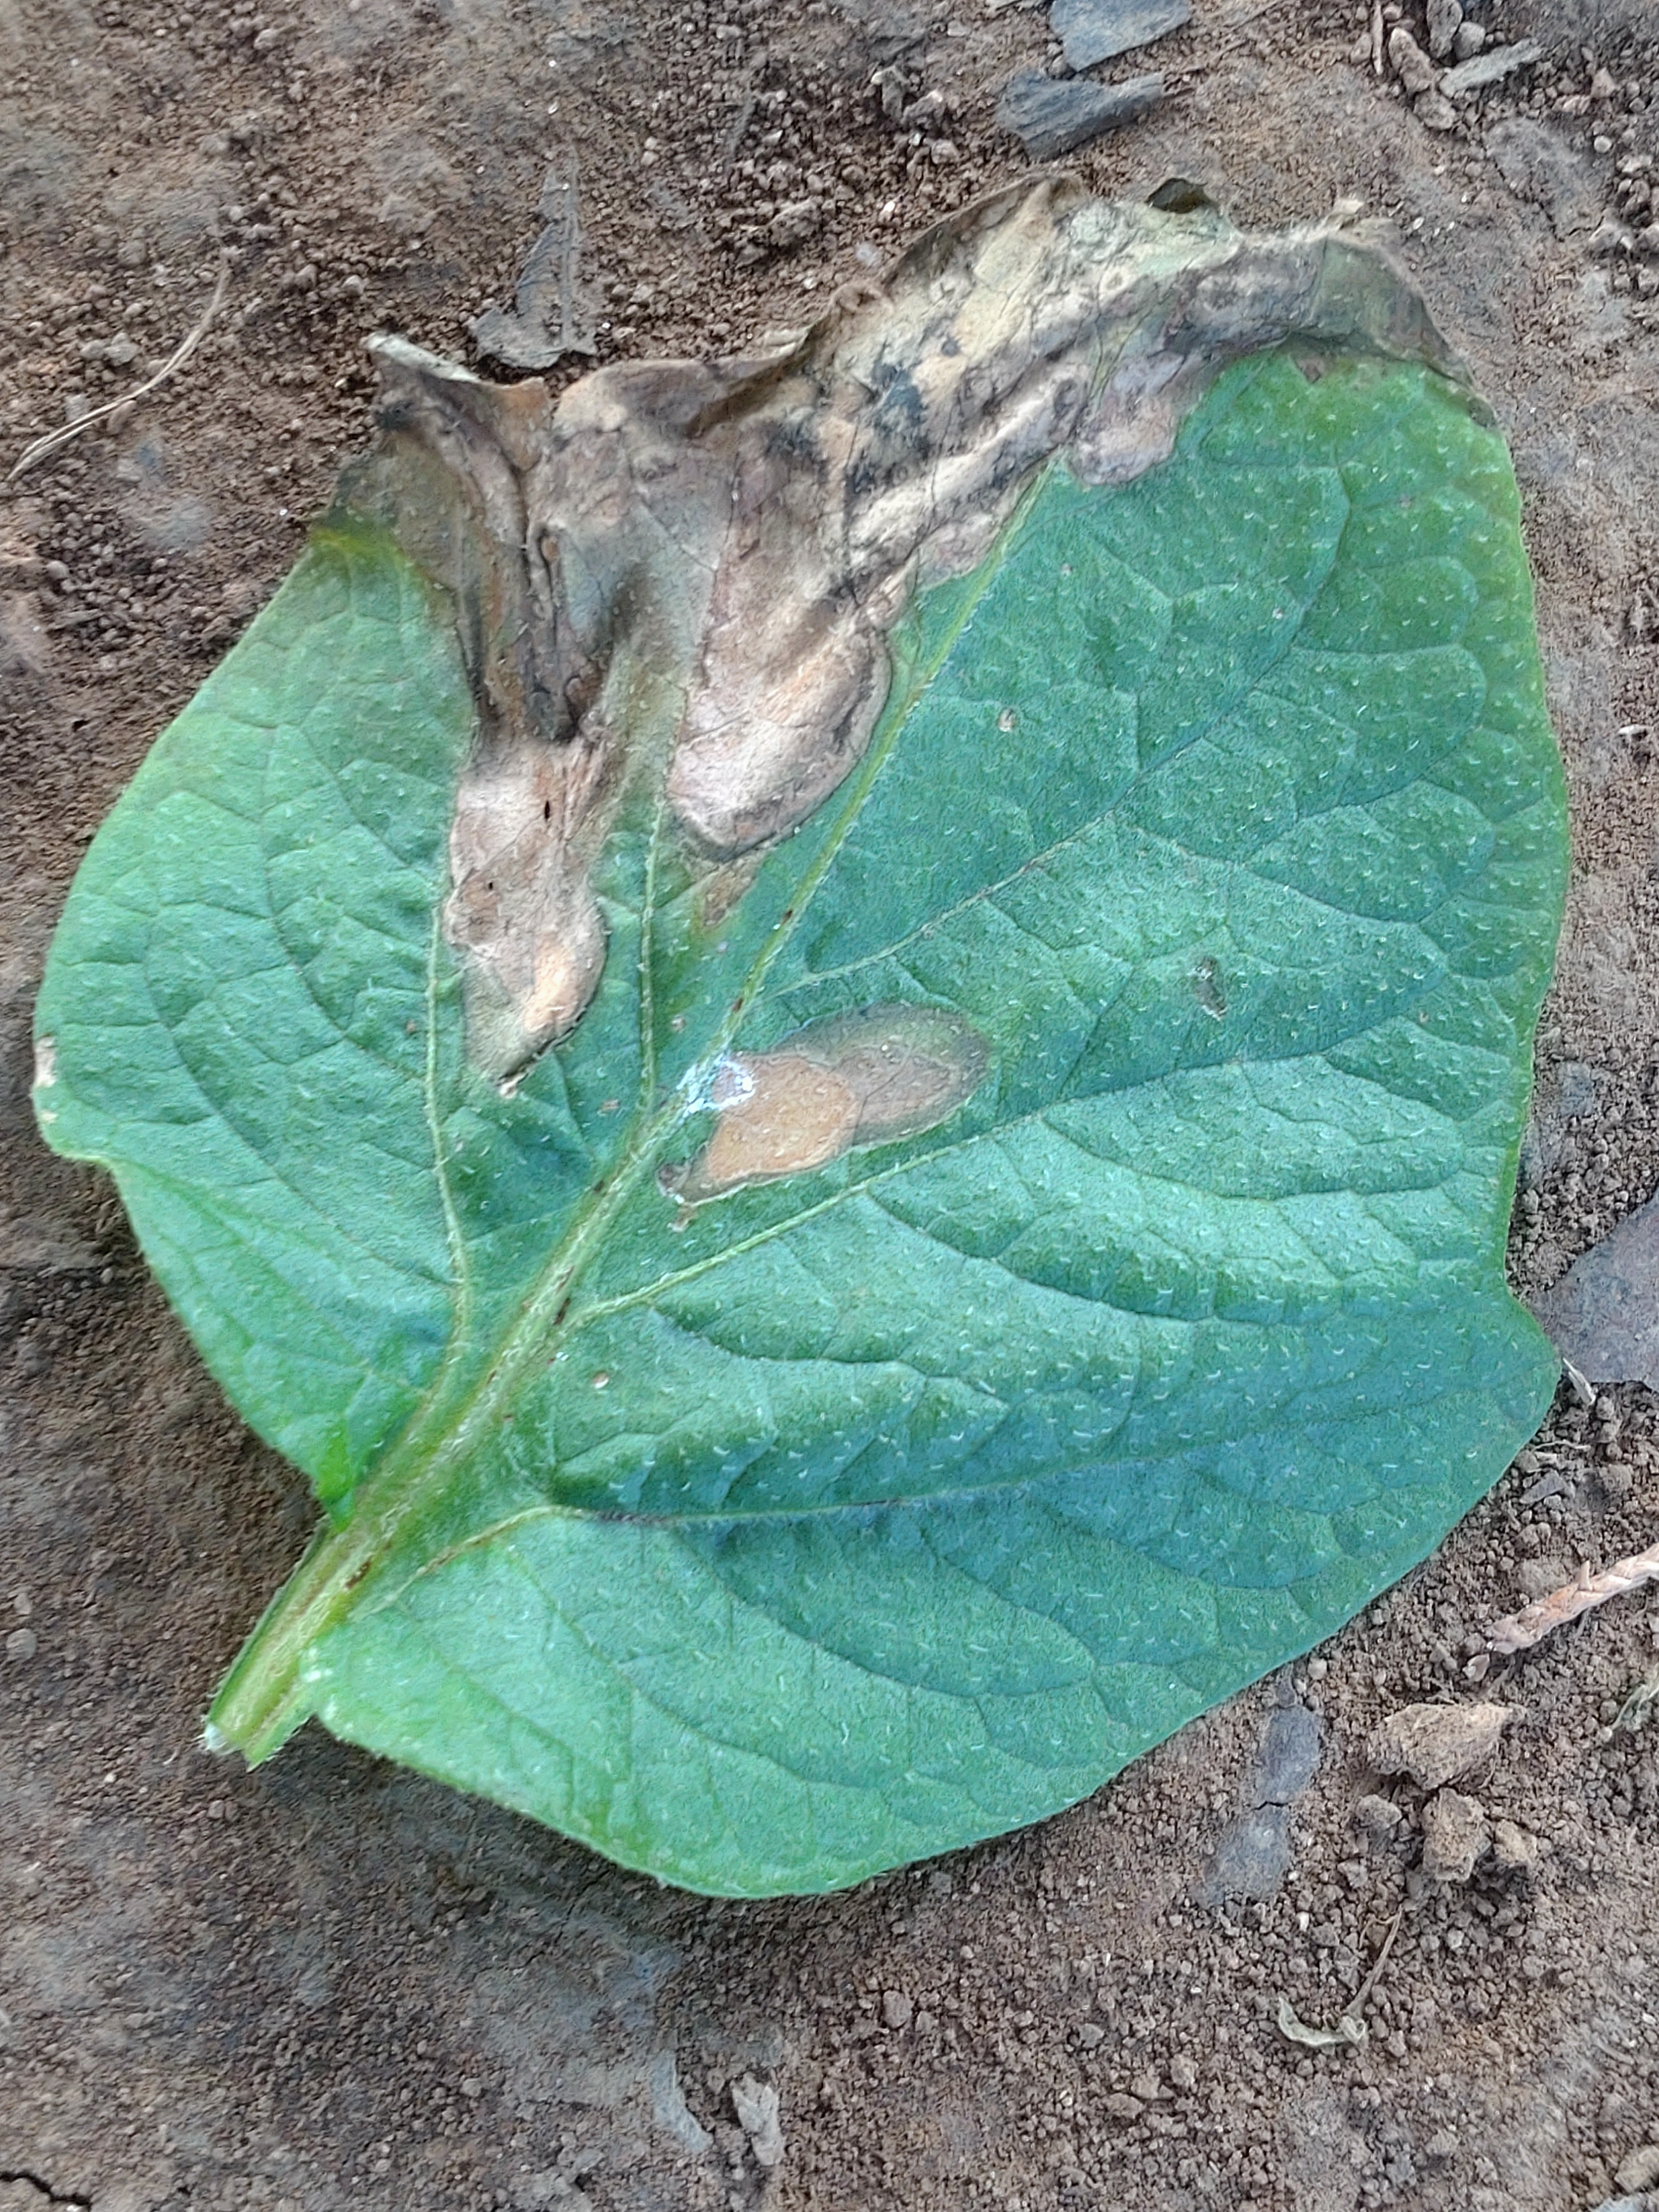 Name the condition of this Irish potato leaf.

early blight
